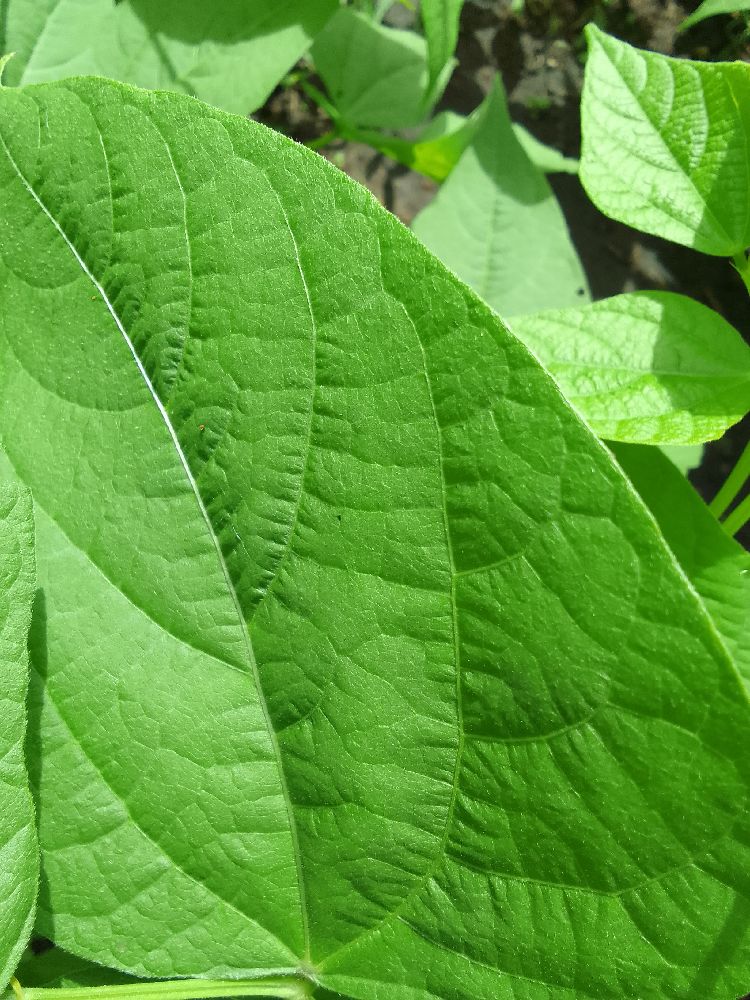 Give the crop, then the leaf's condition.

common bean, healthy
